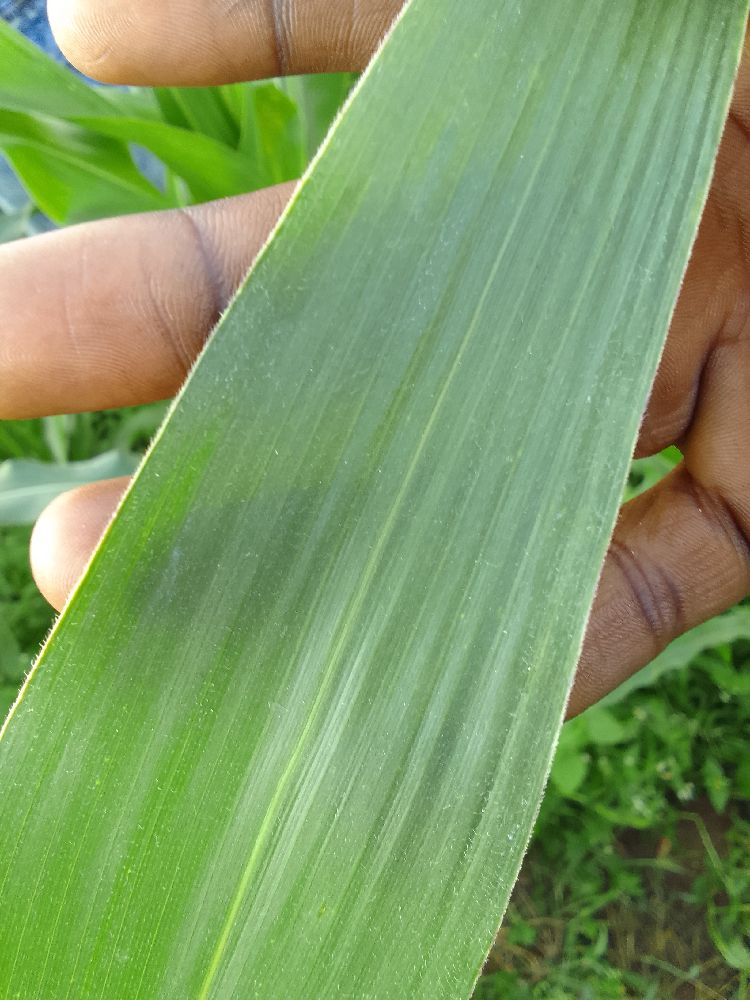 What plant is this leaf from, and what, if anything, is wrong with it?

maize, healthy
